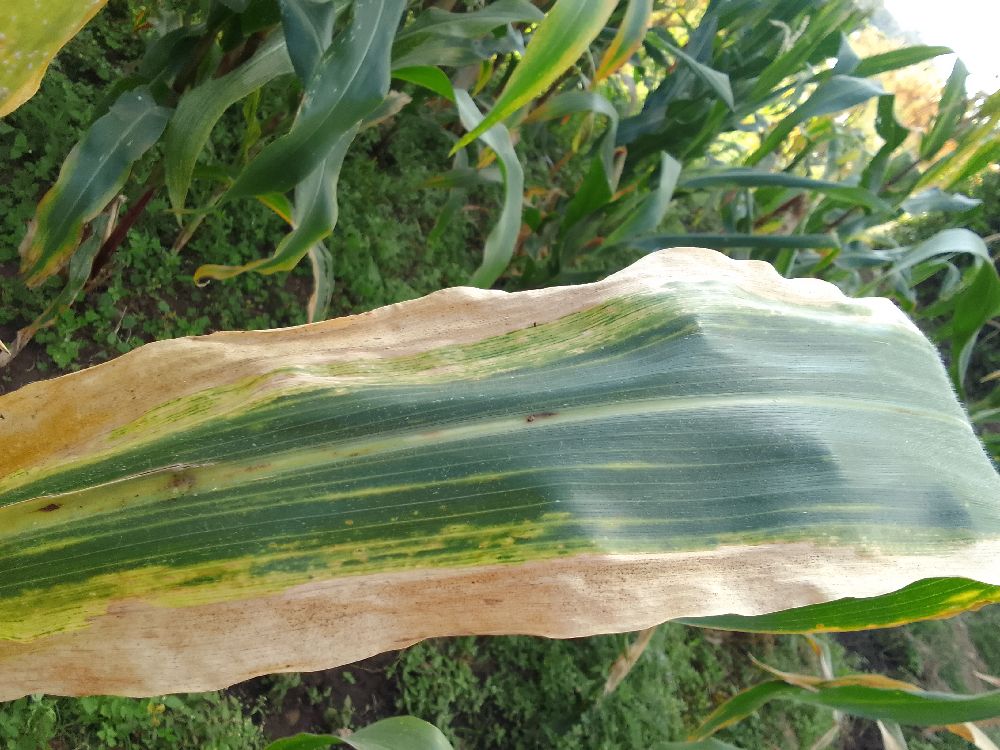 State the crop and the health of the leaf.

maize, maize lethal necrosis
